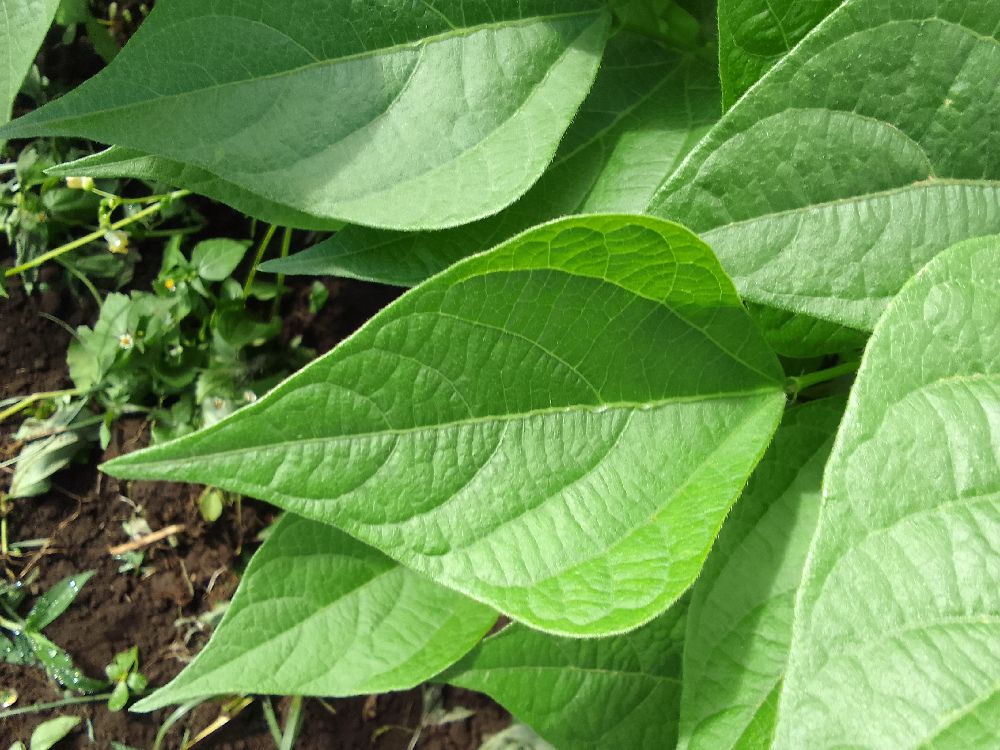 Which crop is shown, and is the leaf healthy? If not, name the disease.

common bean, healthy
